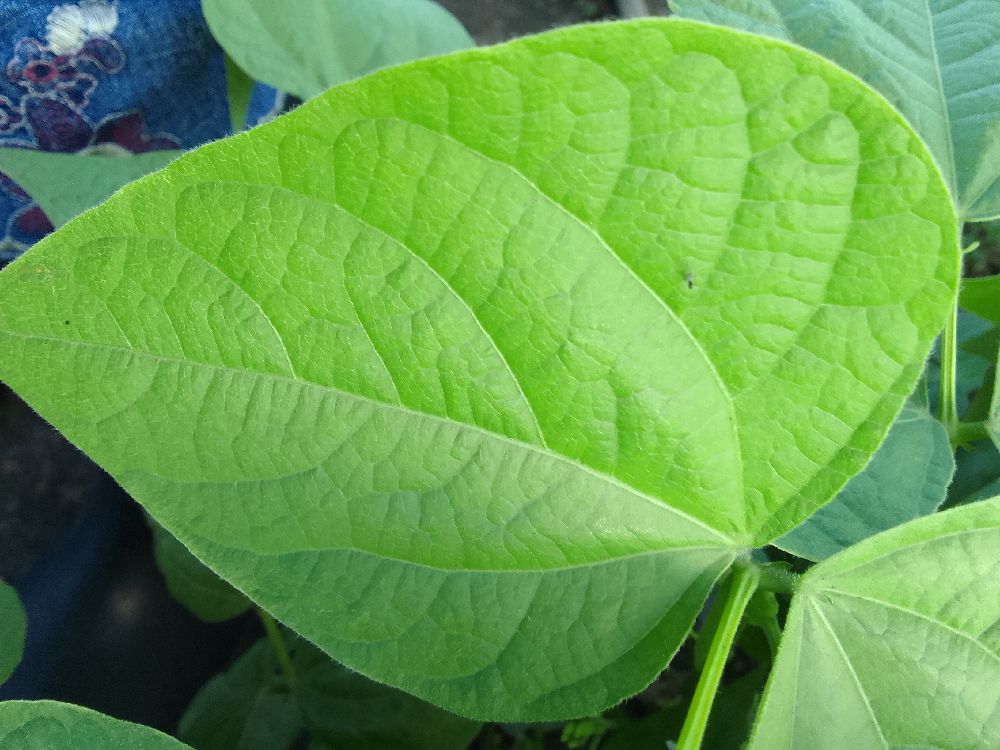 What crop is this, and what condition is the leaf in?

common bean, healthy
